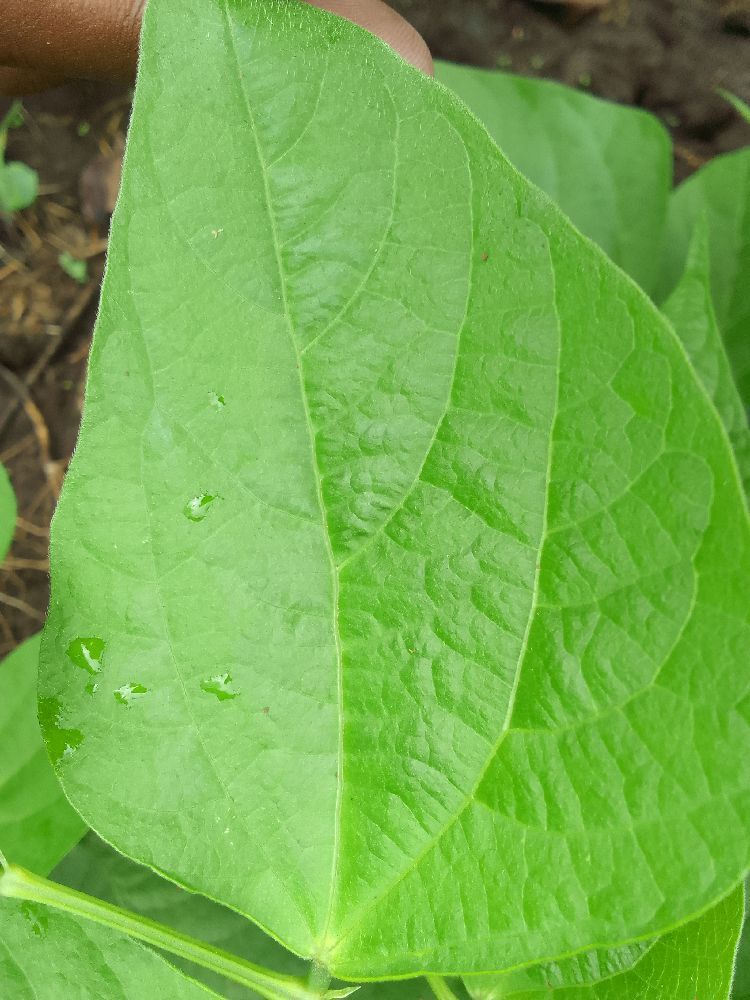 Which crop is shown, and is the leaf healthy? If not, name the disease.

common bean, healthy
